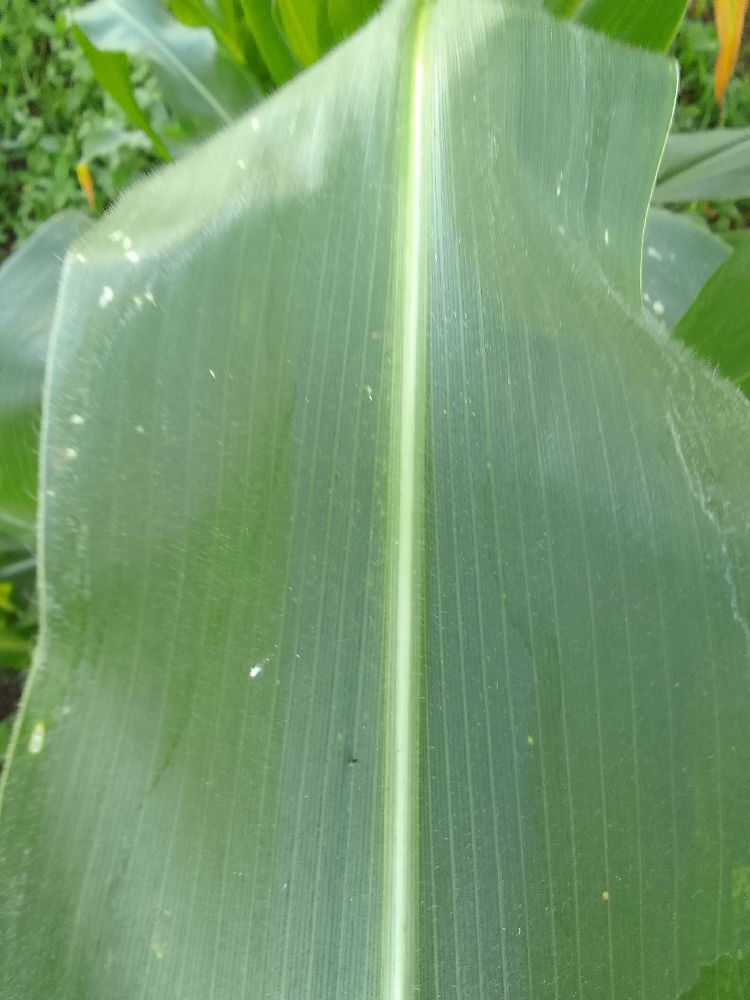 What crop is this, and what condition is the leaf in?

maize, healthy
